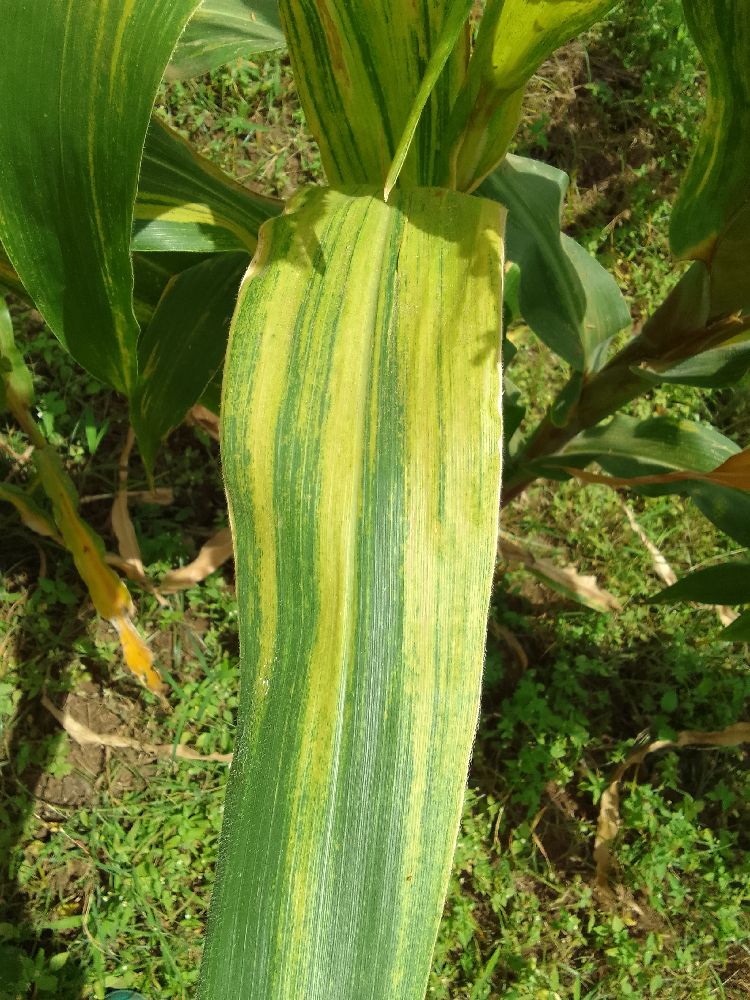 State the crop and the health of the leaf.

maize, maize lethal necrosis
